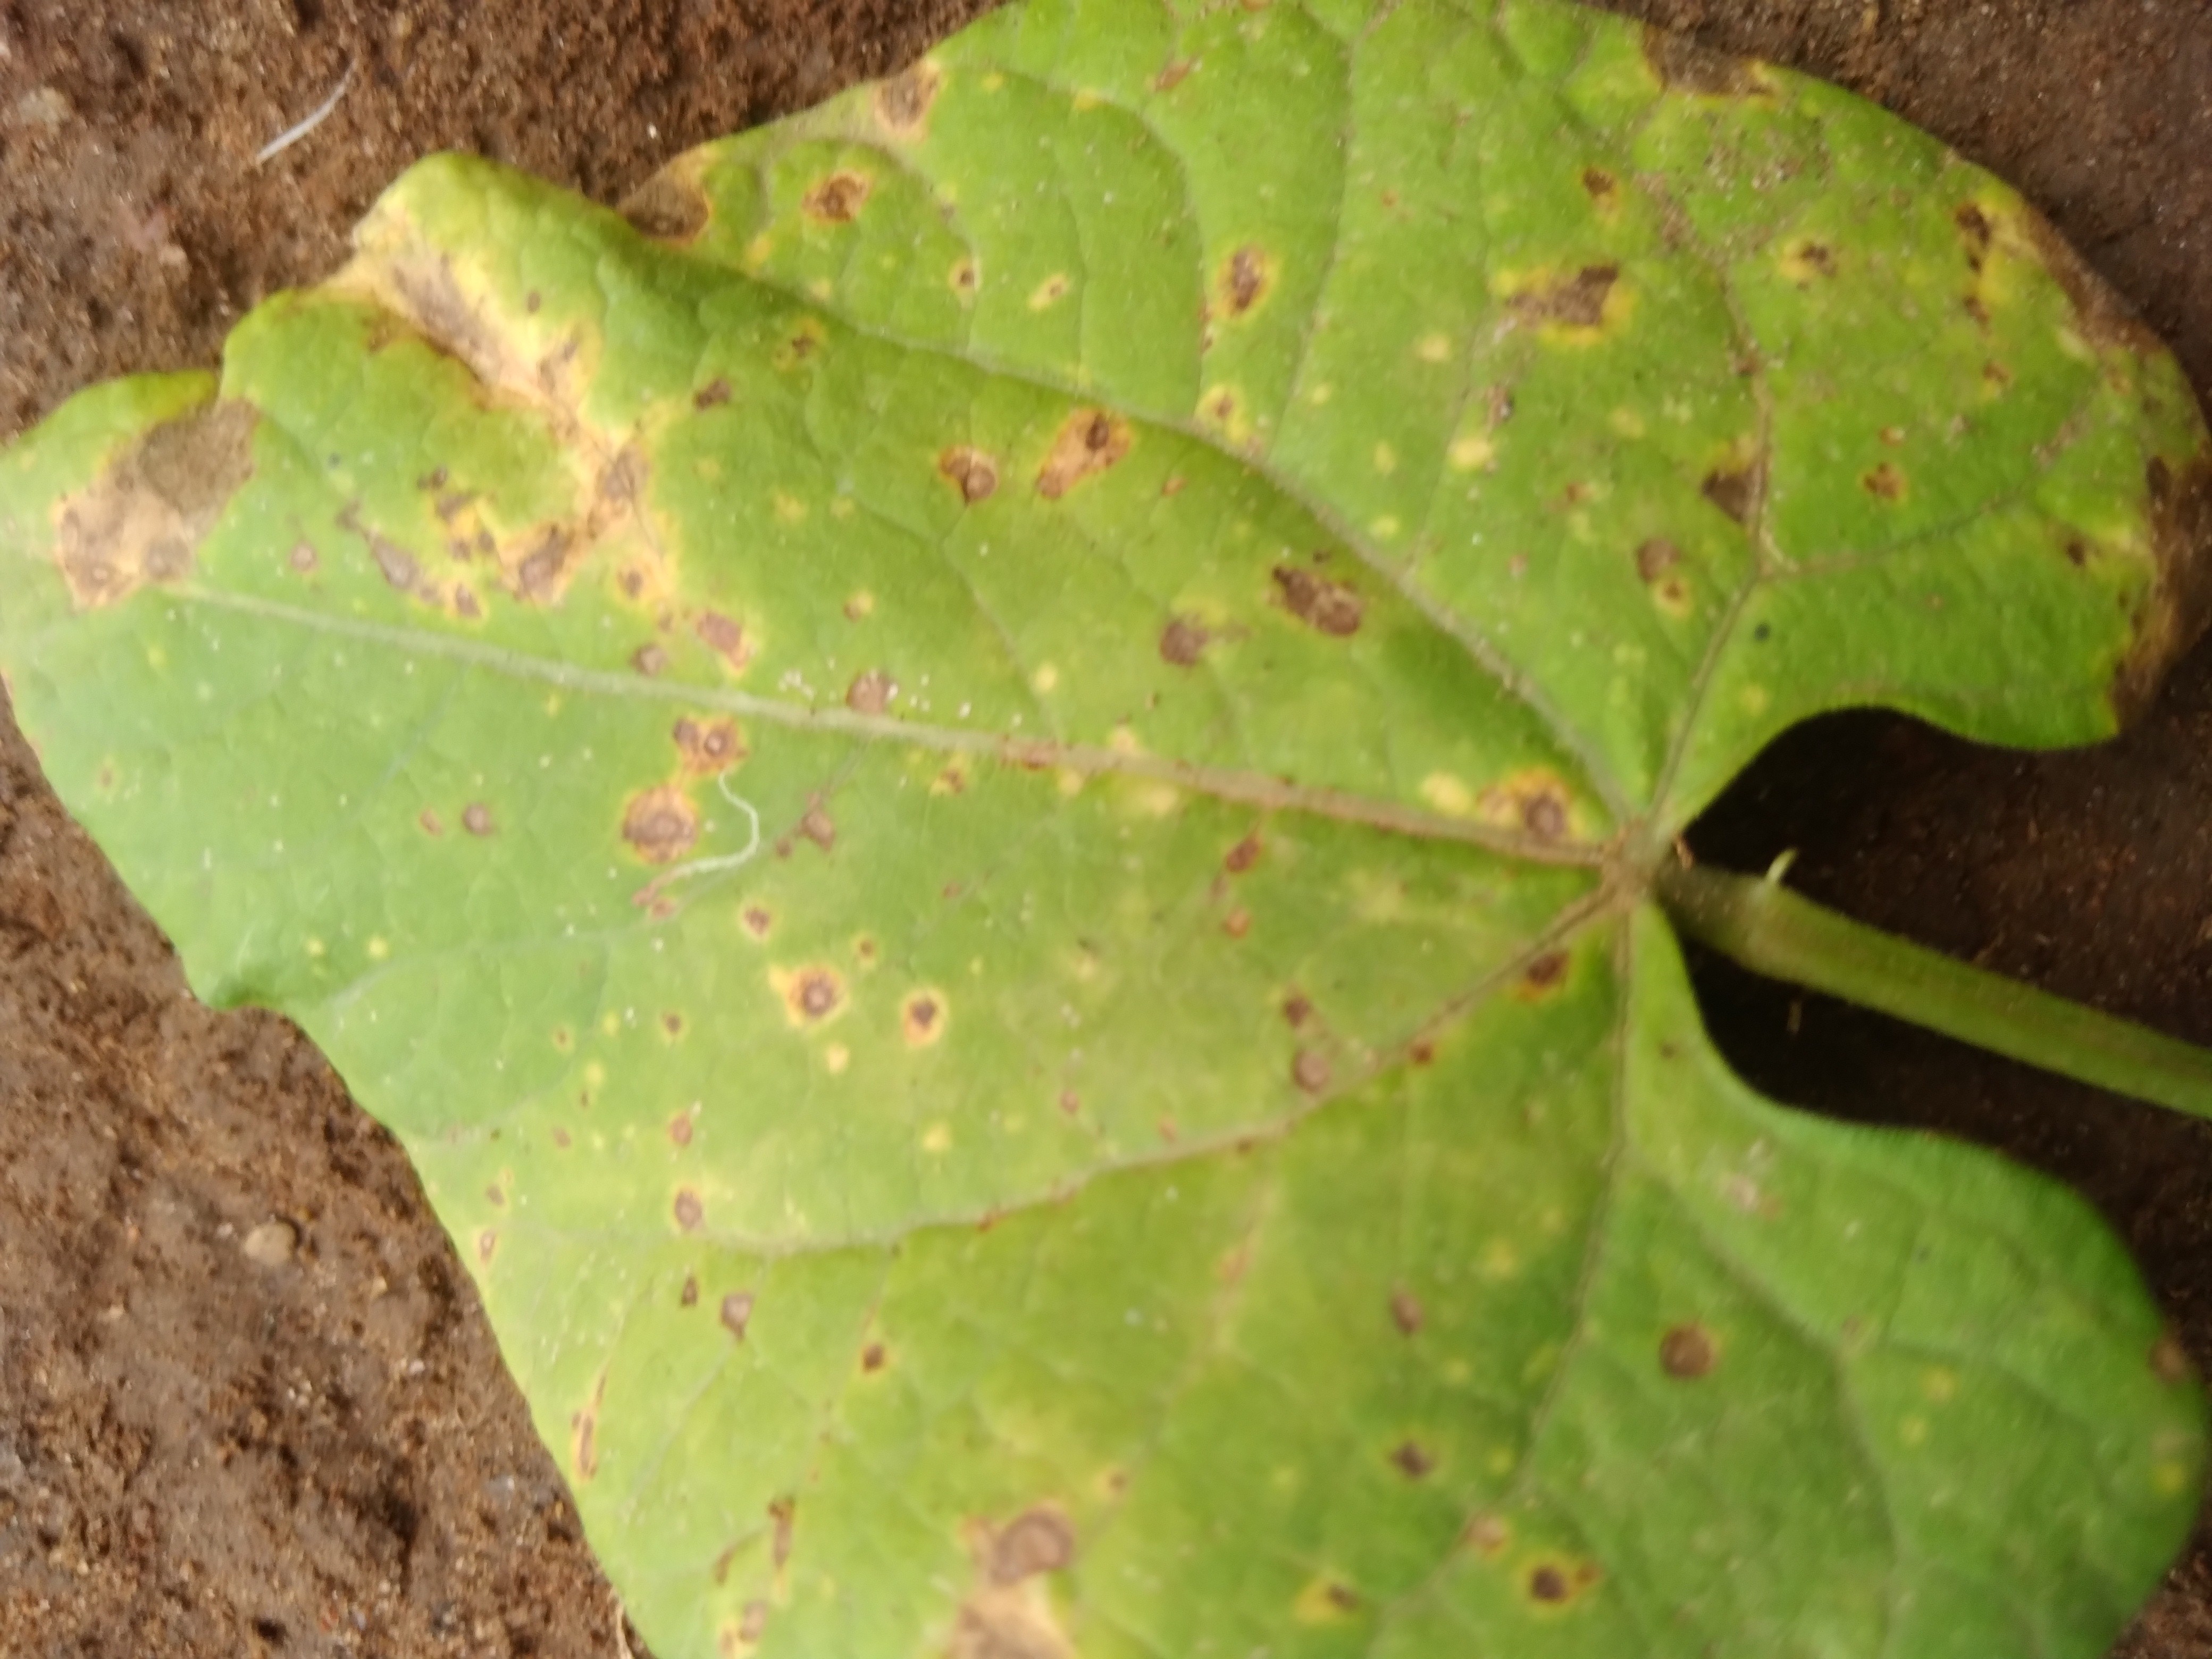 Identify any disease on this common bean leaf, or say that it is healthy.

rust
